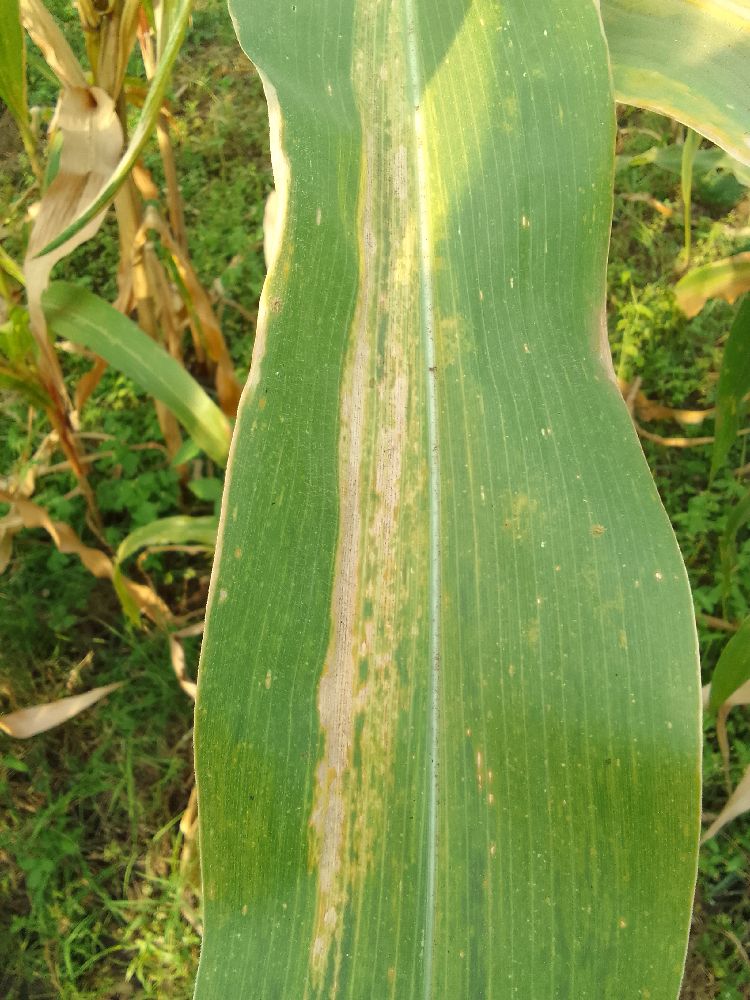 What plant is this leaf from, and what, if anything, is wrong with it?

maize, maize lethal necrosis
